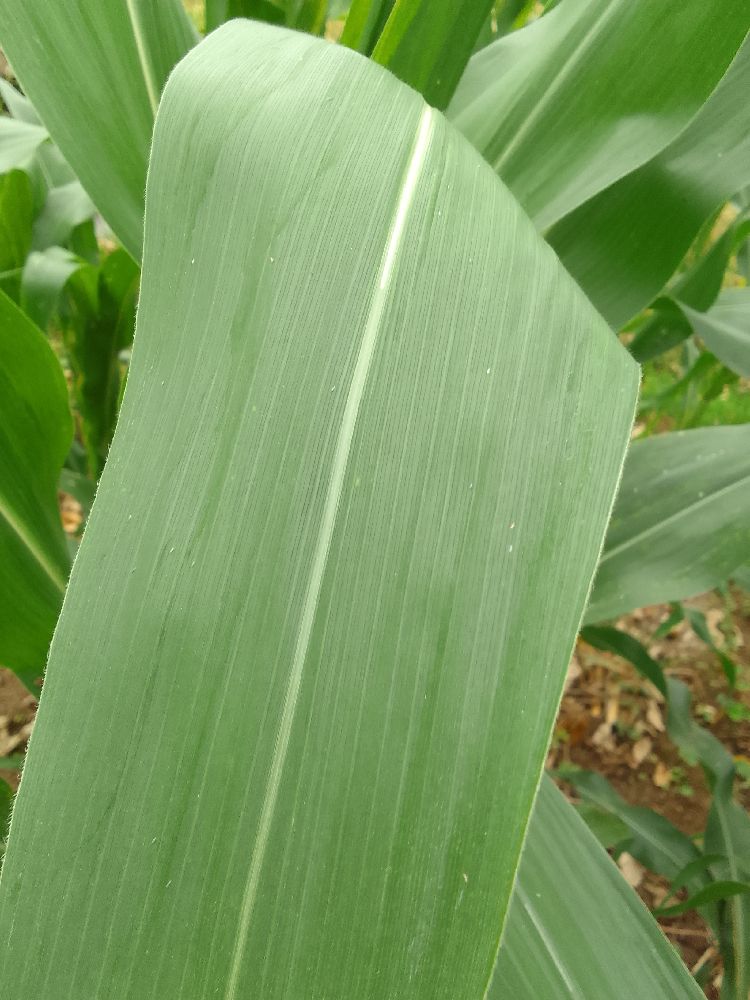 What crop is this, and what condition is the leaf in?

maize, healthy
